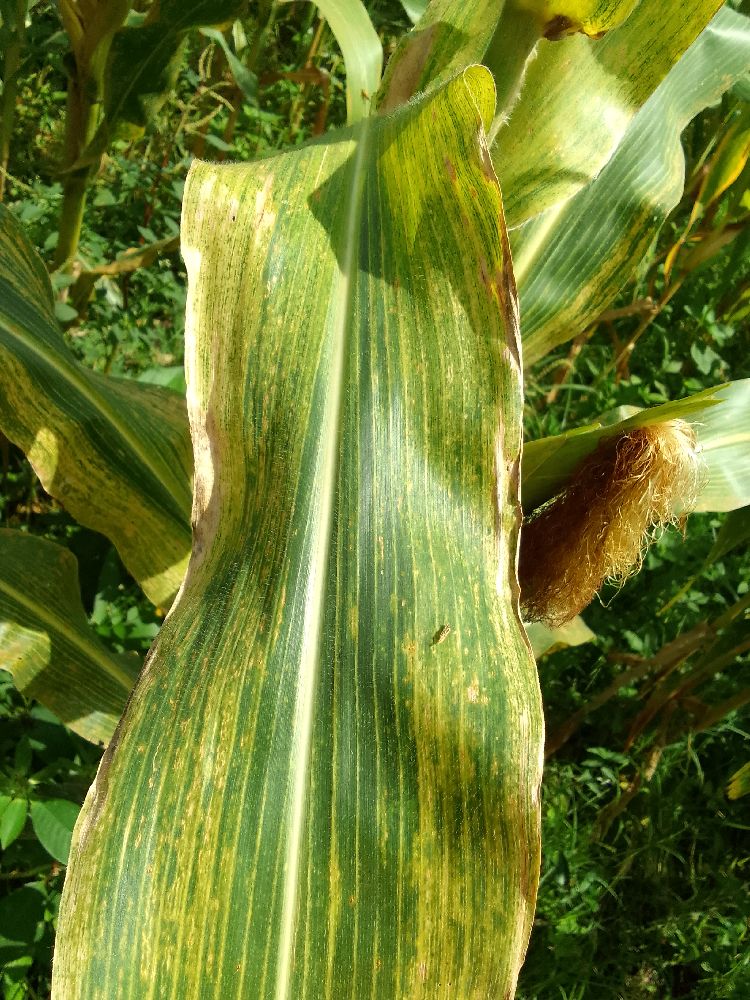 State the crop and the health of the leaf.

maize, maize lethal necrosis
